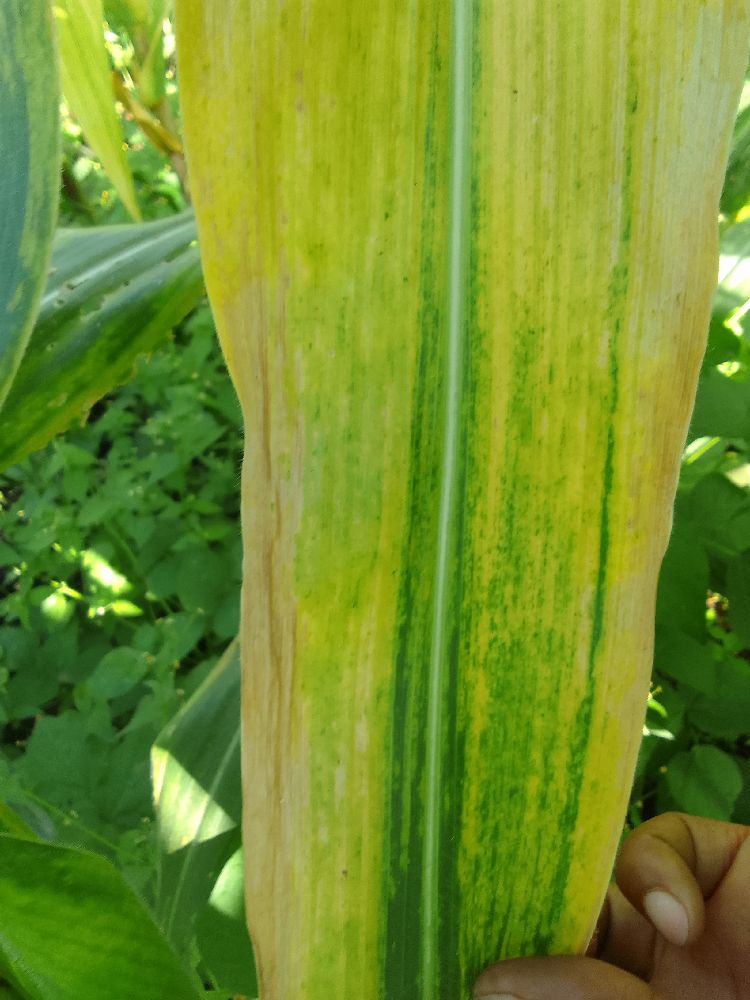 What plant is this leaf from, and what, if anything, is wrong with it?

maize, maize lethal necrosis
